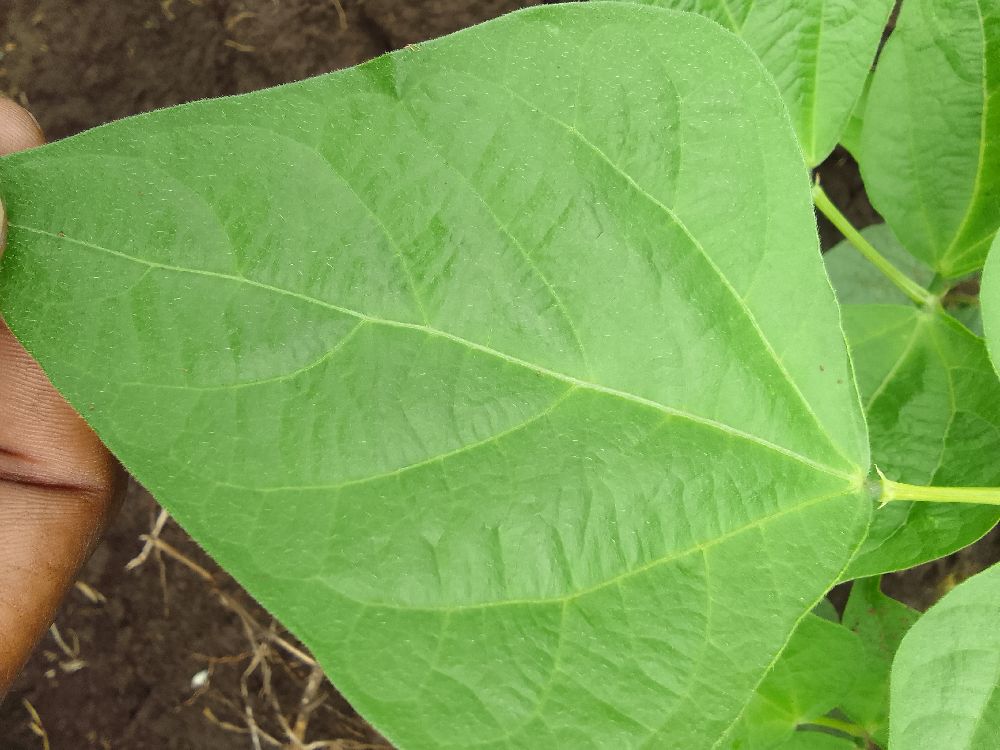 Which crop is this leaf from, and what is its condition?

common bean, healthy
